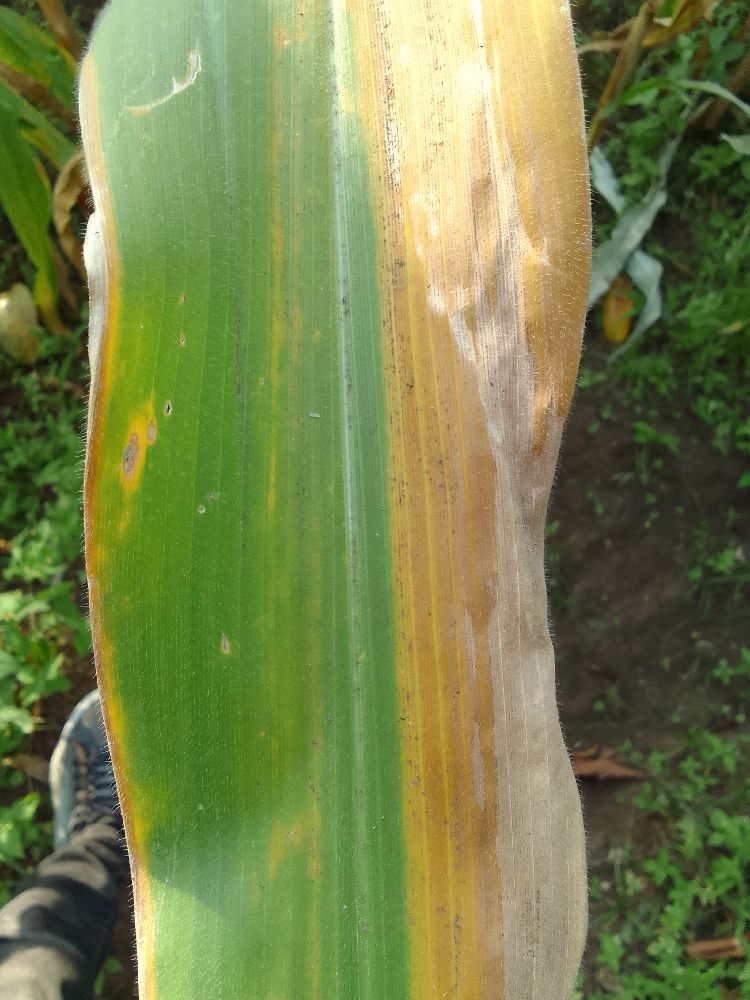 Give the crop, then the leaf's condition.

maize, maize lethal necrosis
